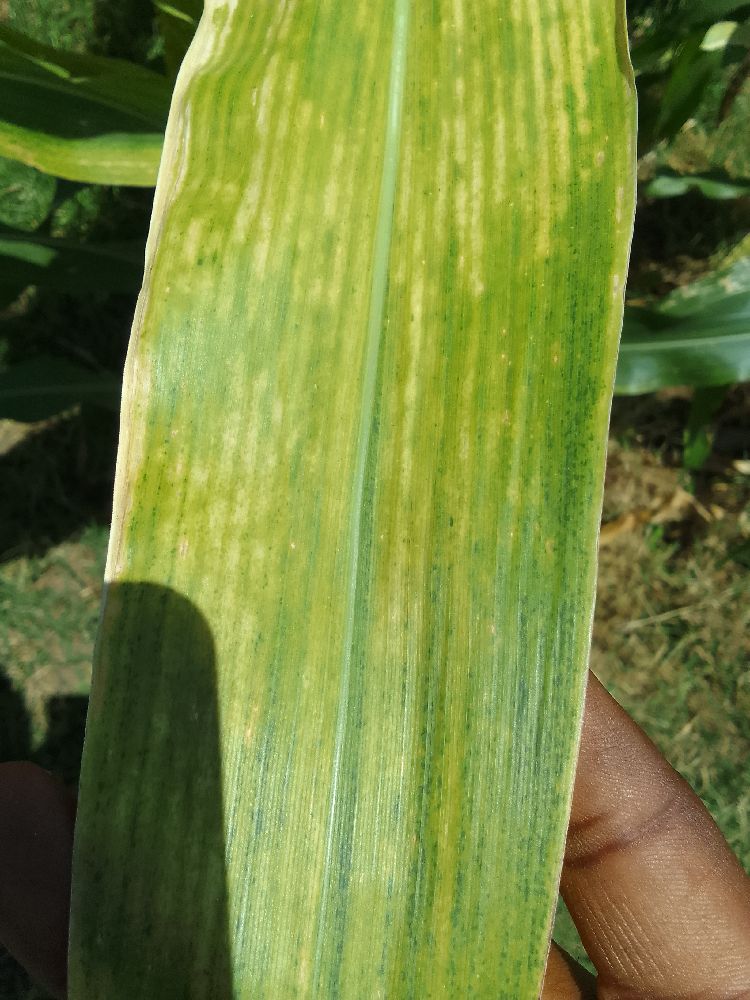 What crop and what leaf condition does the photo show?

maize, maize lethal necrosis
